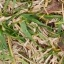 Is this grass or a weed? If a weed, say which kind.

grass
